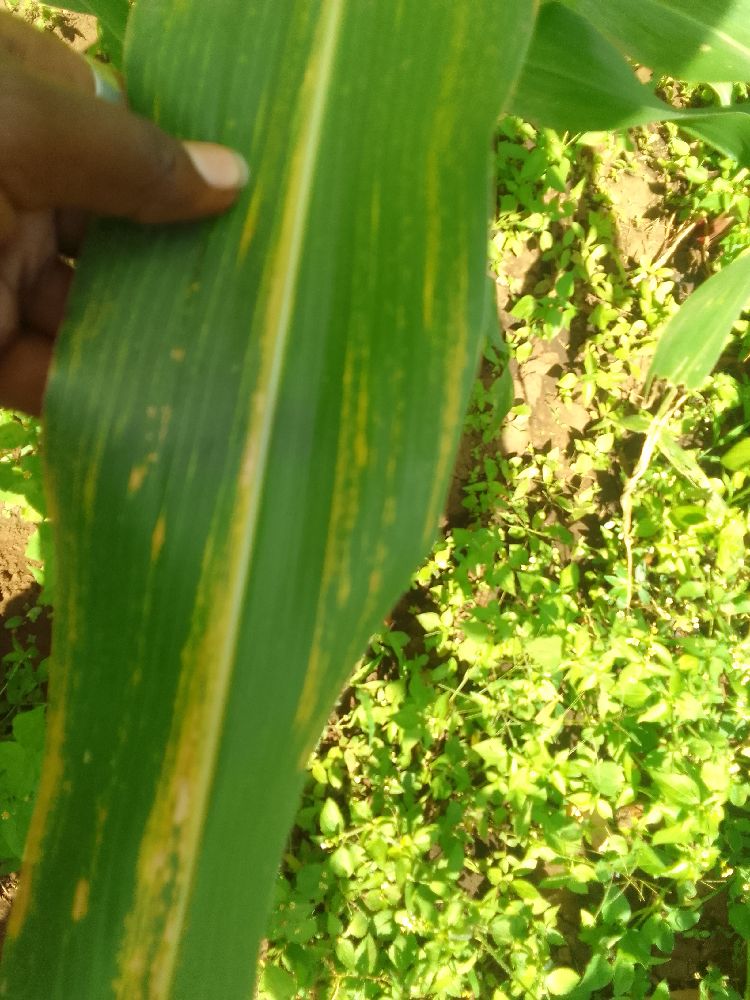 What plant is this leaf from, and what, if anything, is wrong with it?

maize, maize lethal necrosis
